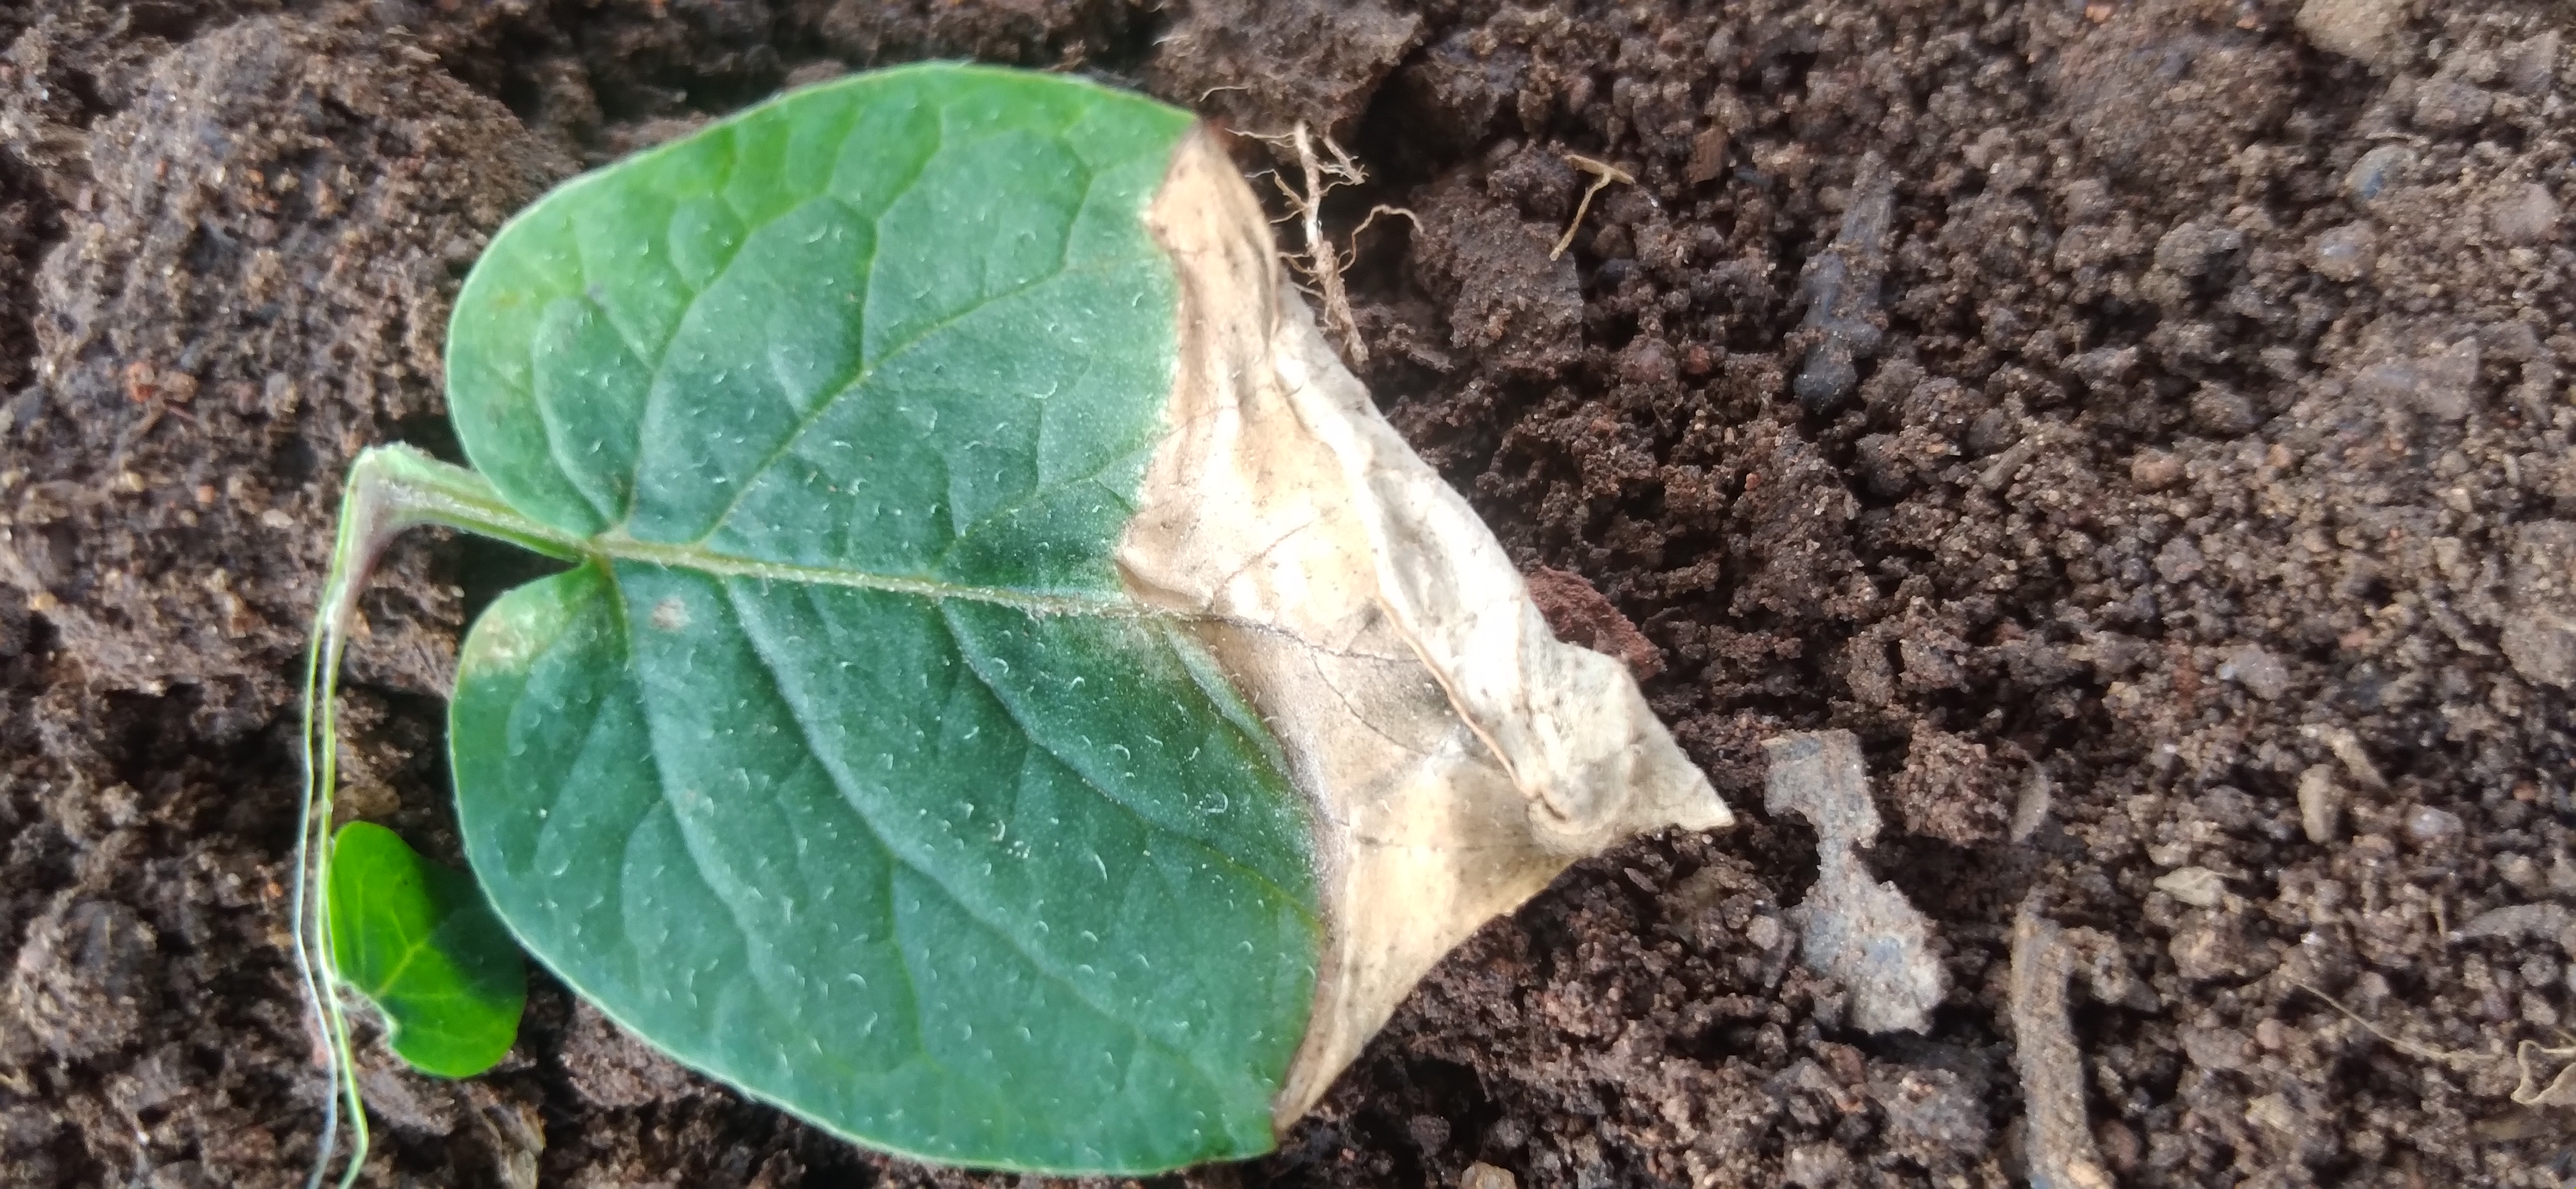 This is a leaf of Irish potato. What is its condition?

early blight
